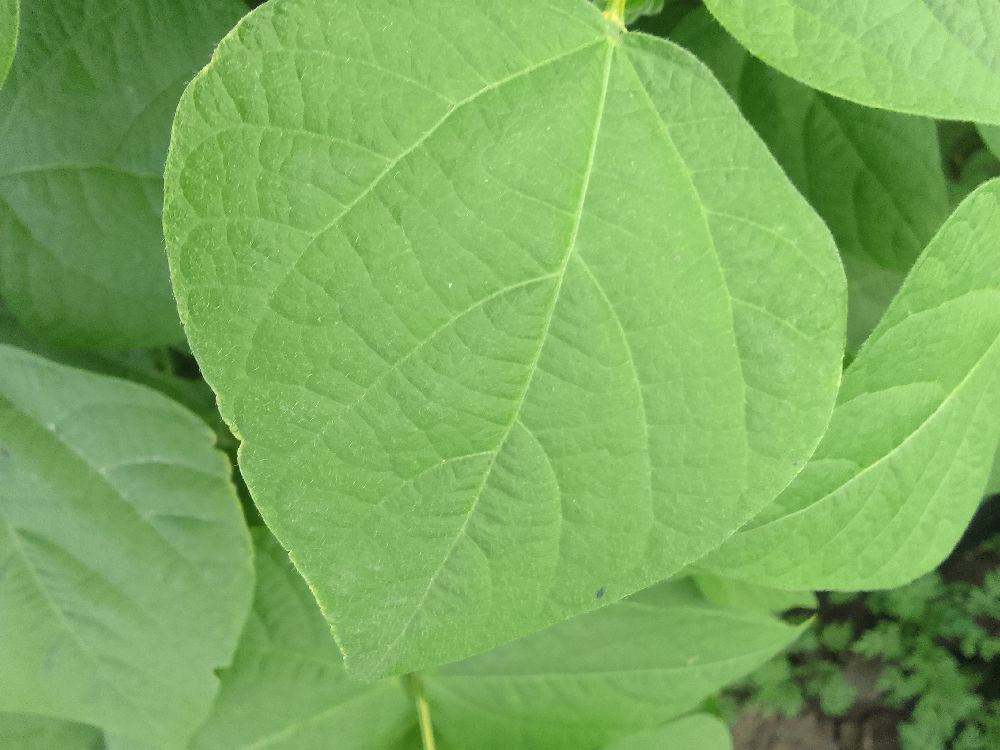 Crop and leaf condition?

common bean, healthy
